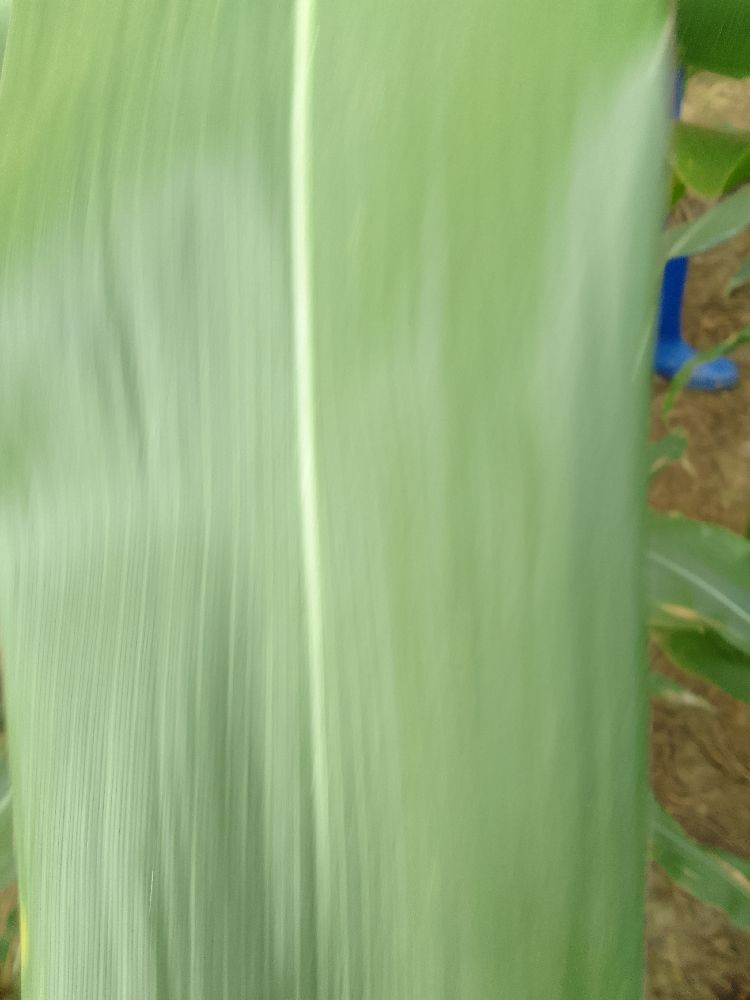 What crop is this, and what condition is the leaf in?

maize, healthy
